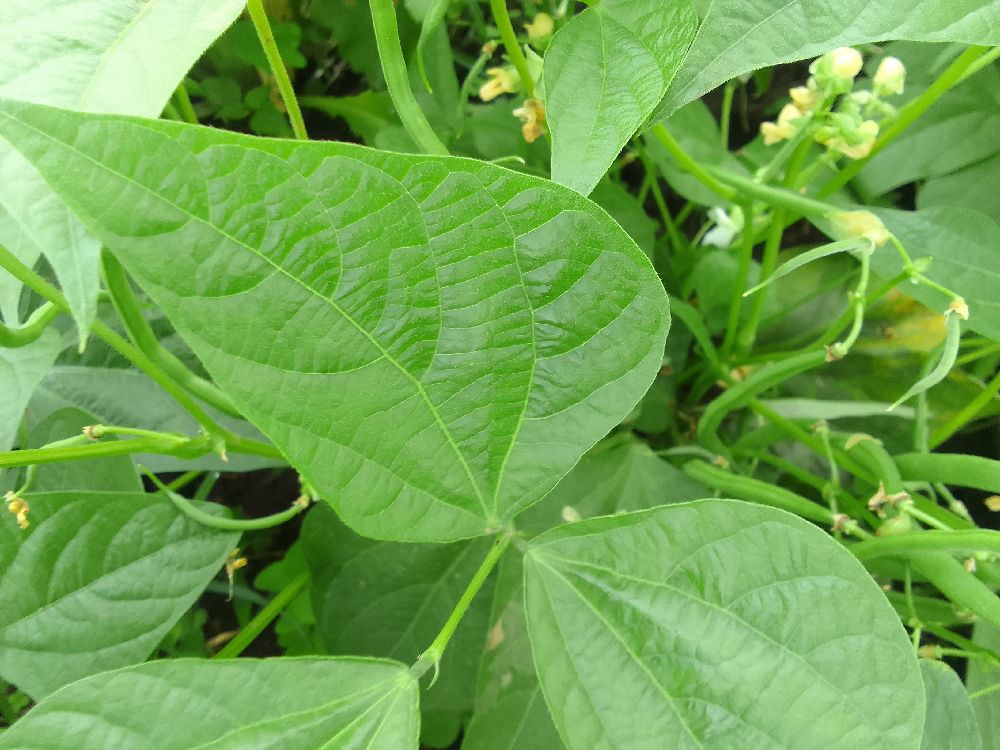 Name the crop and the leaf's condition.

common bean, healthy
